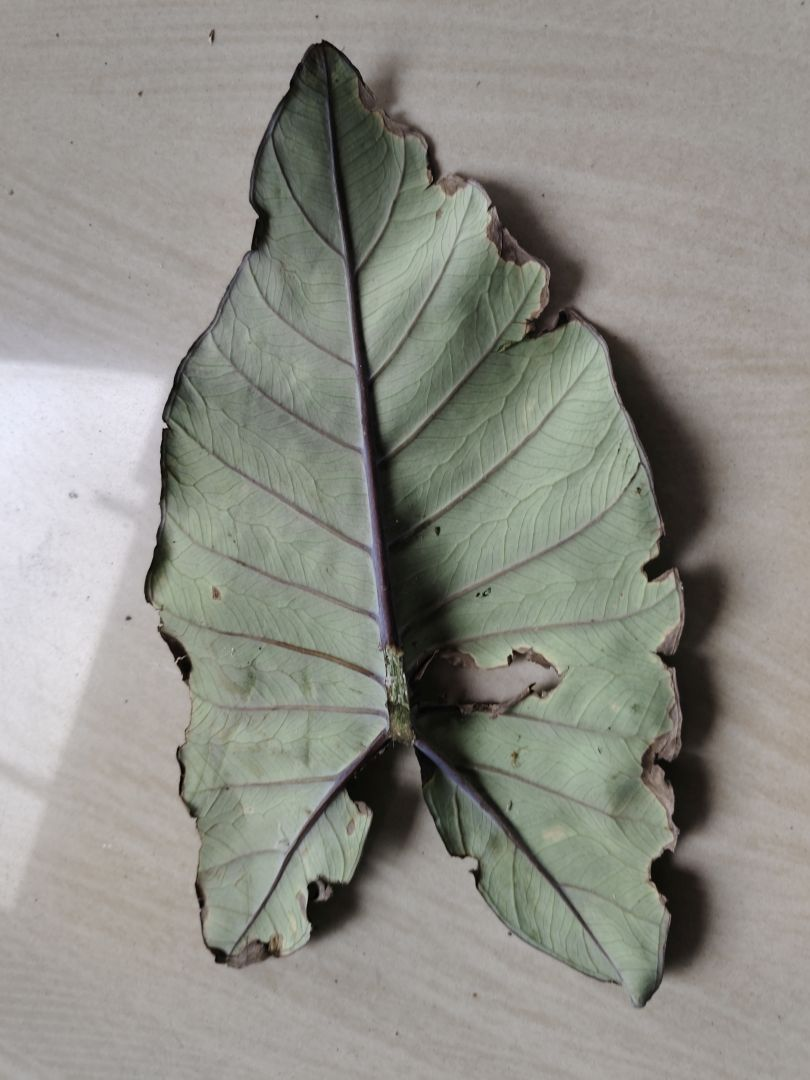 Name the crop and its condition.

taro, leaf blight
